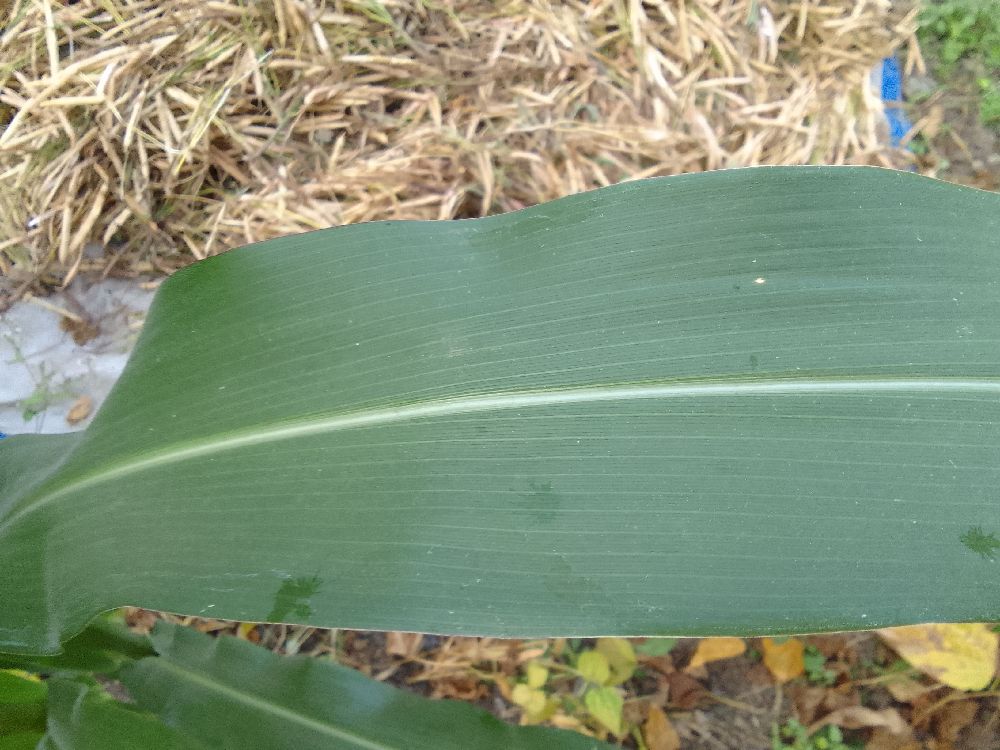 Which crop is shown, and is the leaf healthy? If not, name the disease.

maize, healthy
